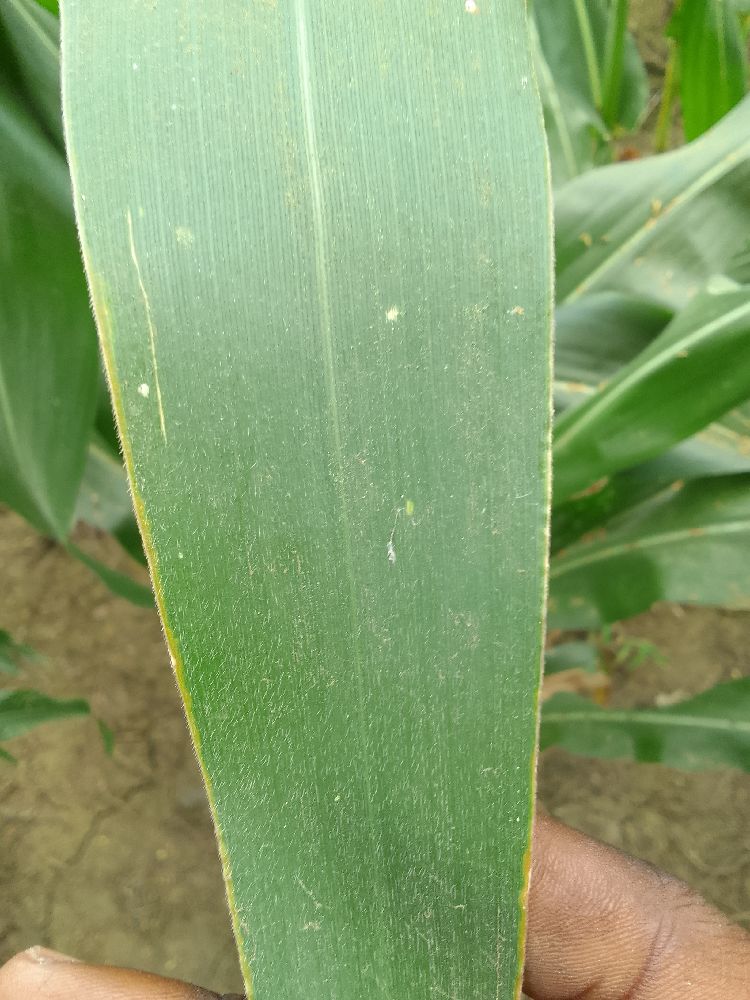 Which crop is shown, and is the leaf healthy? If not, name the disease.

maize, healthy
